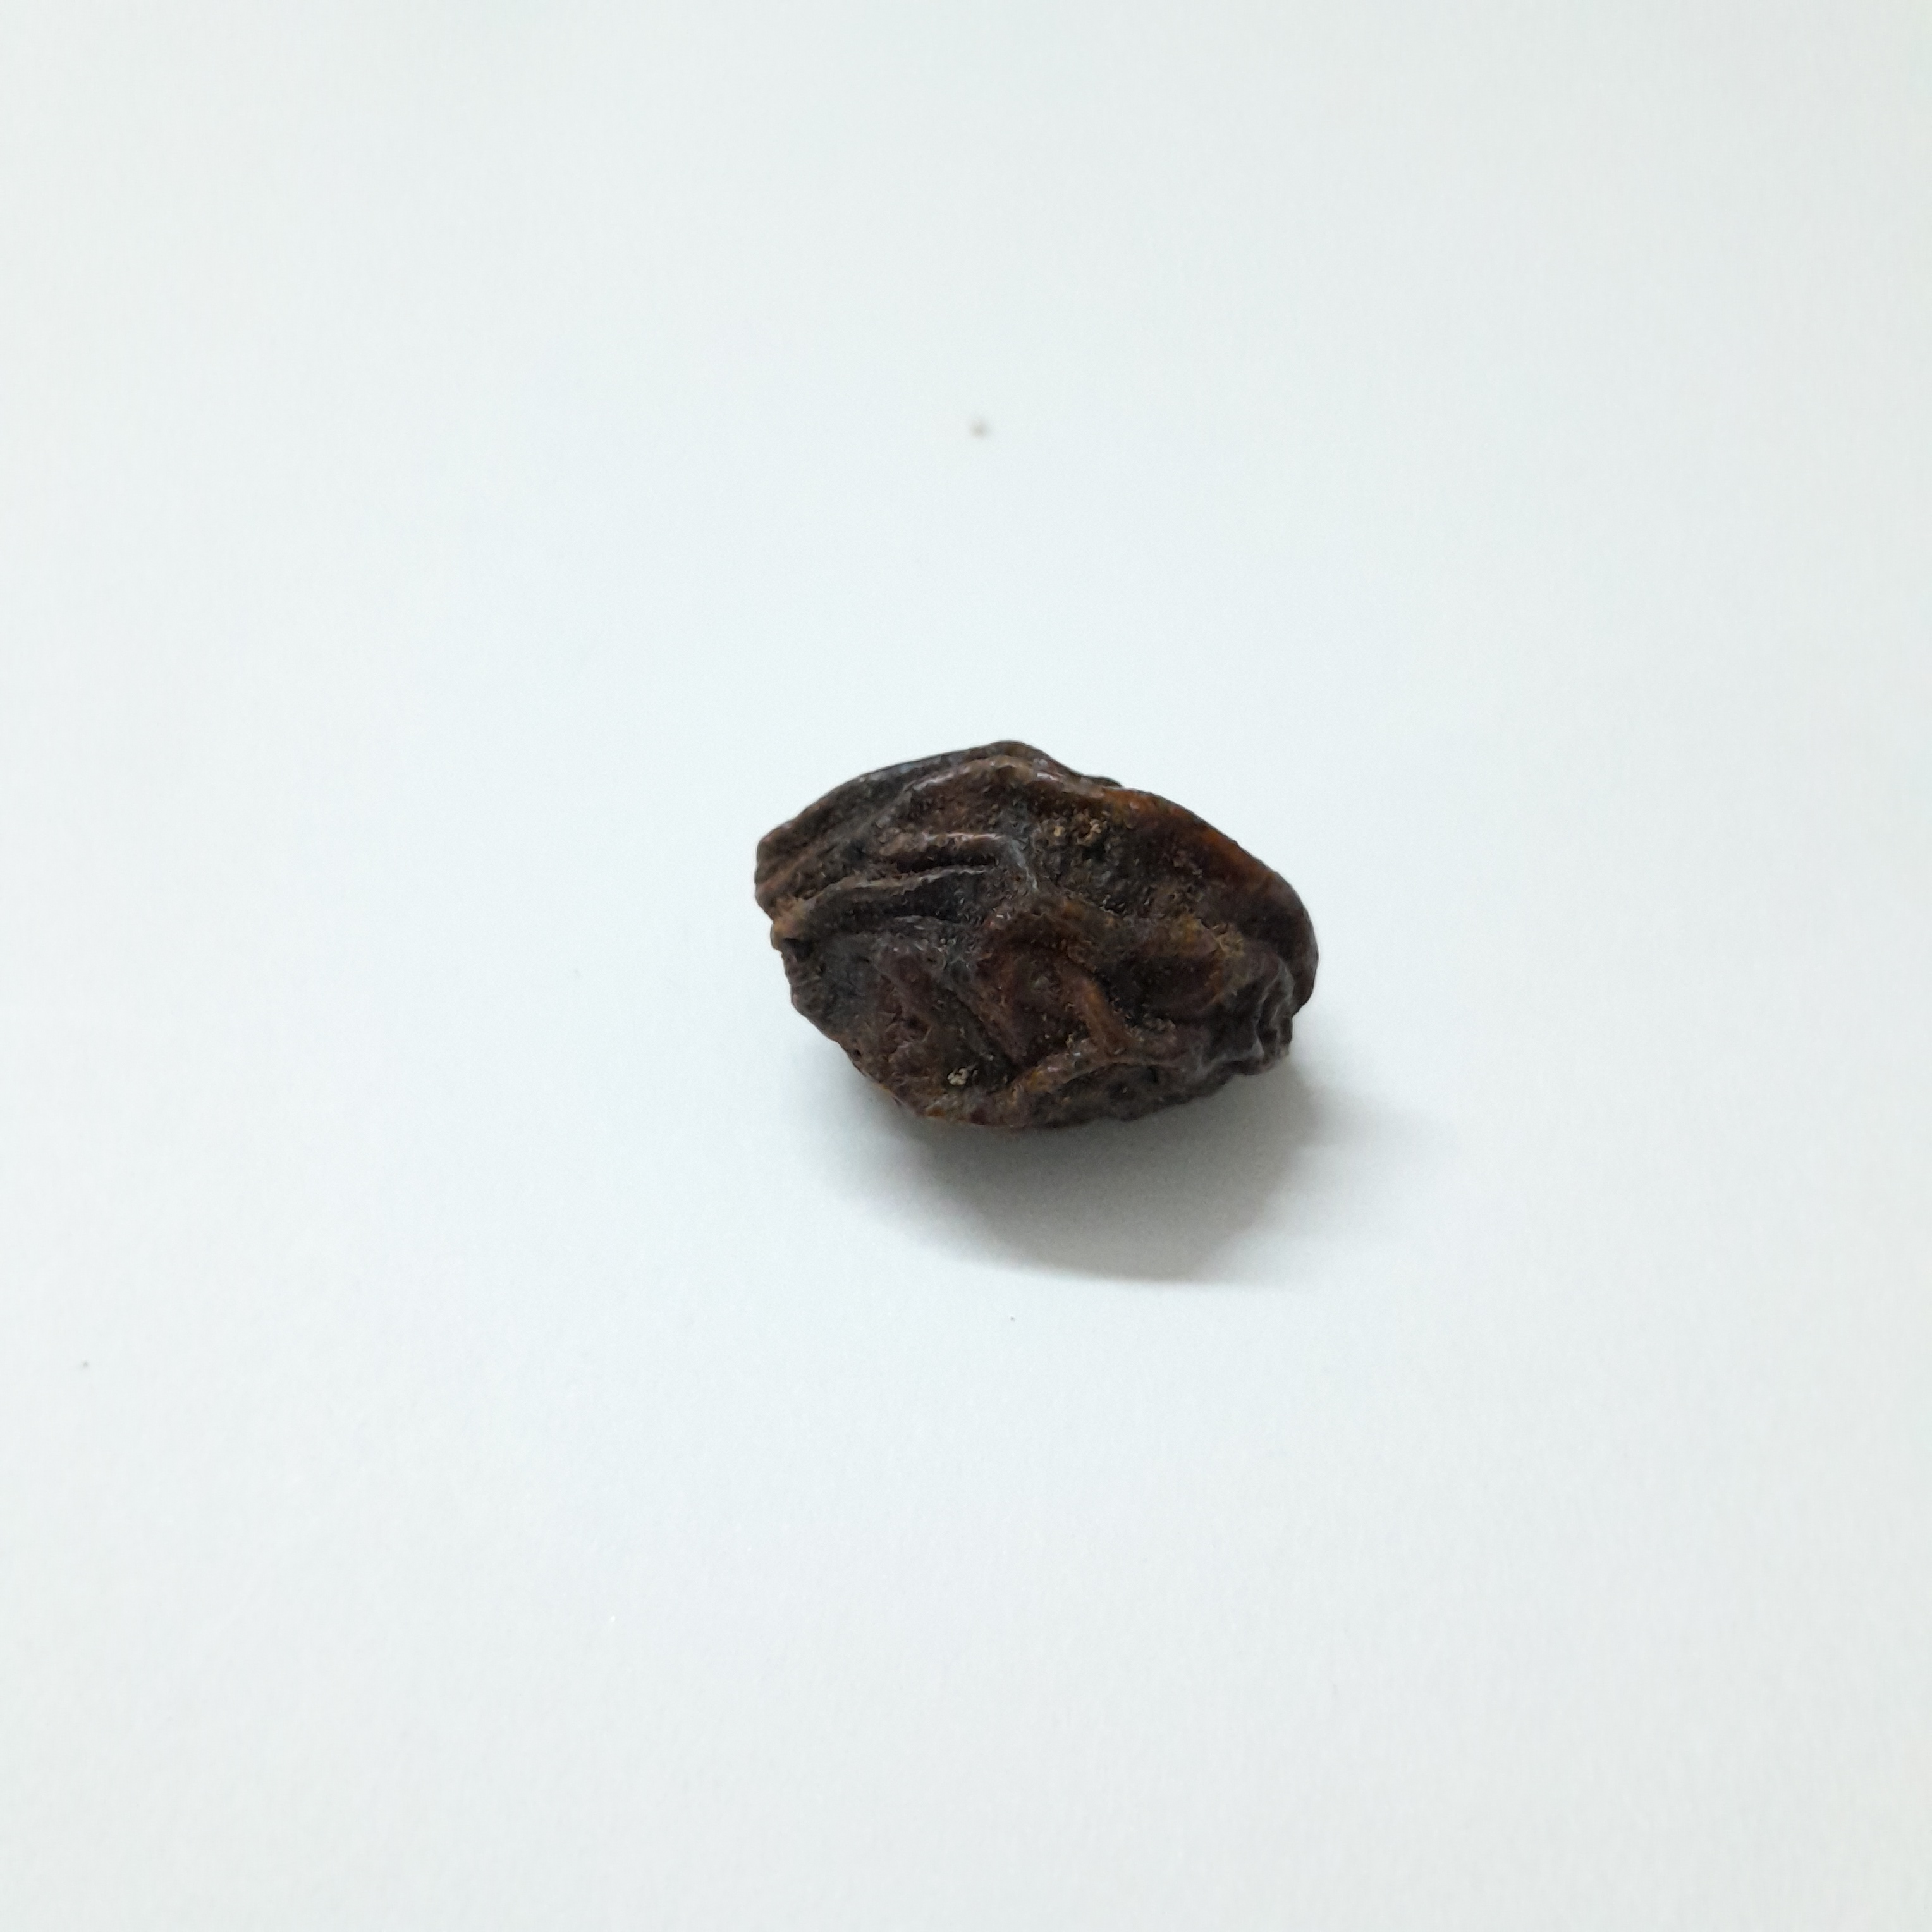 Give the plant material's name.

kadukharik
